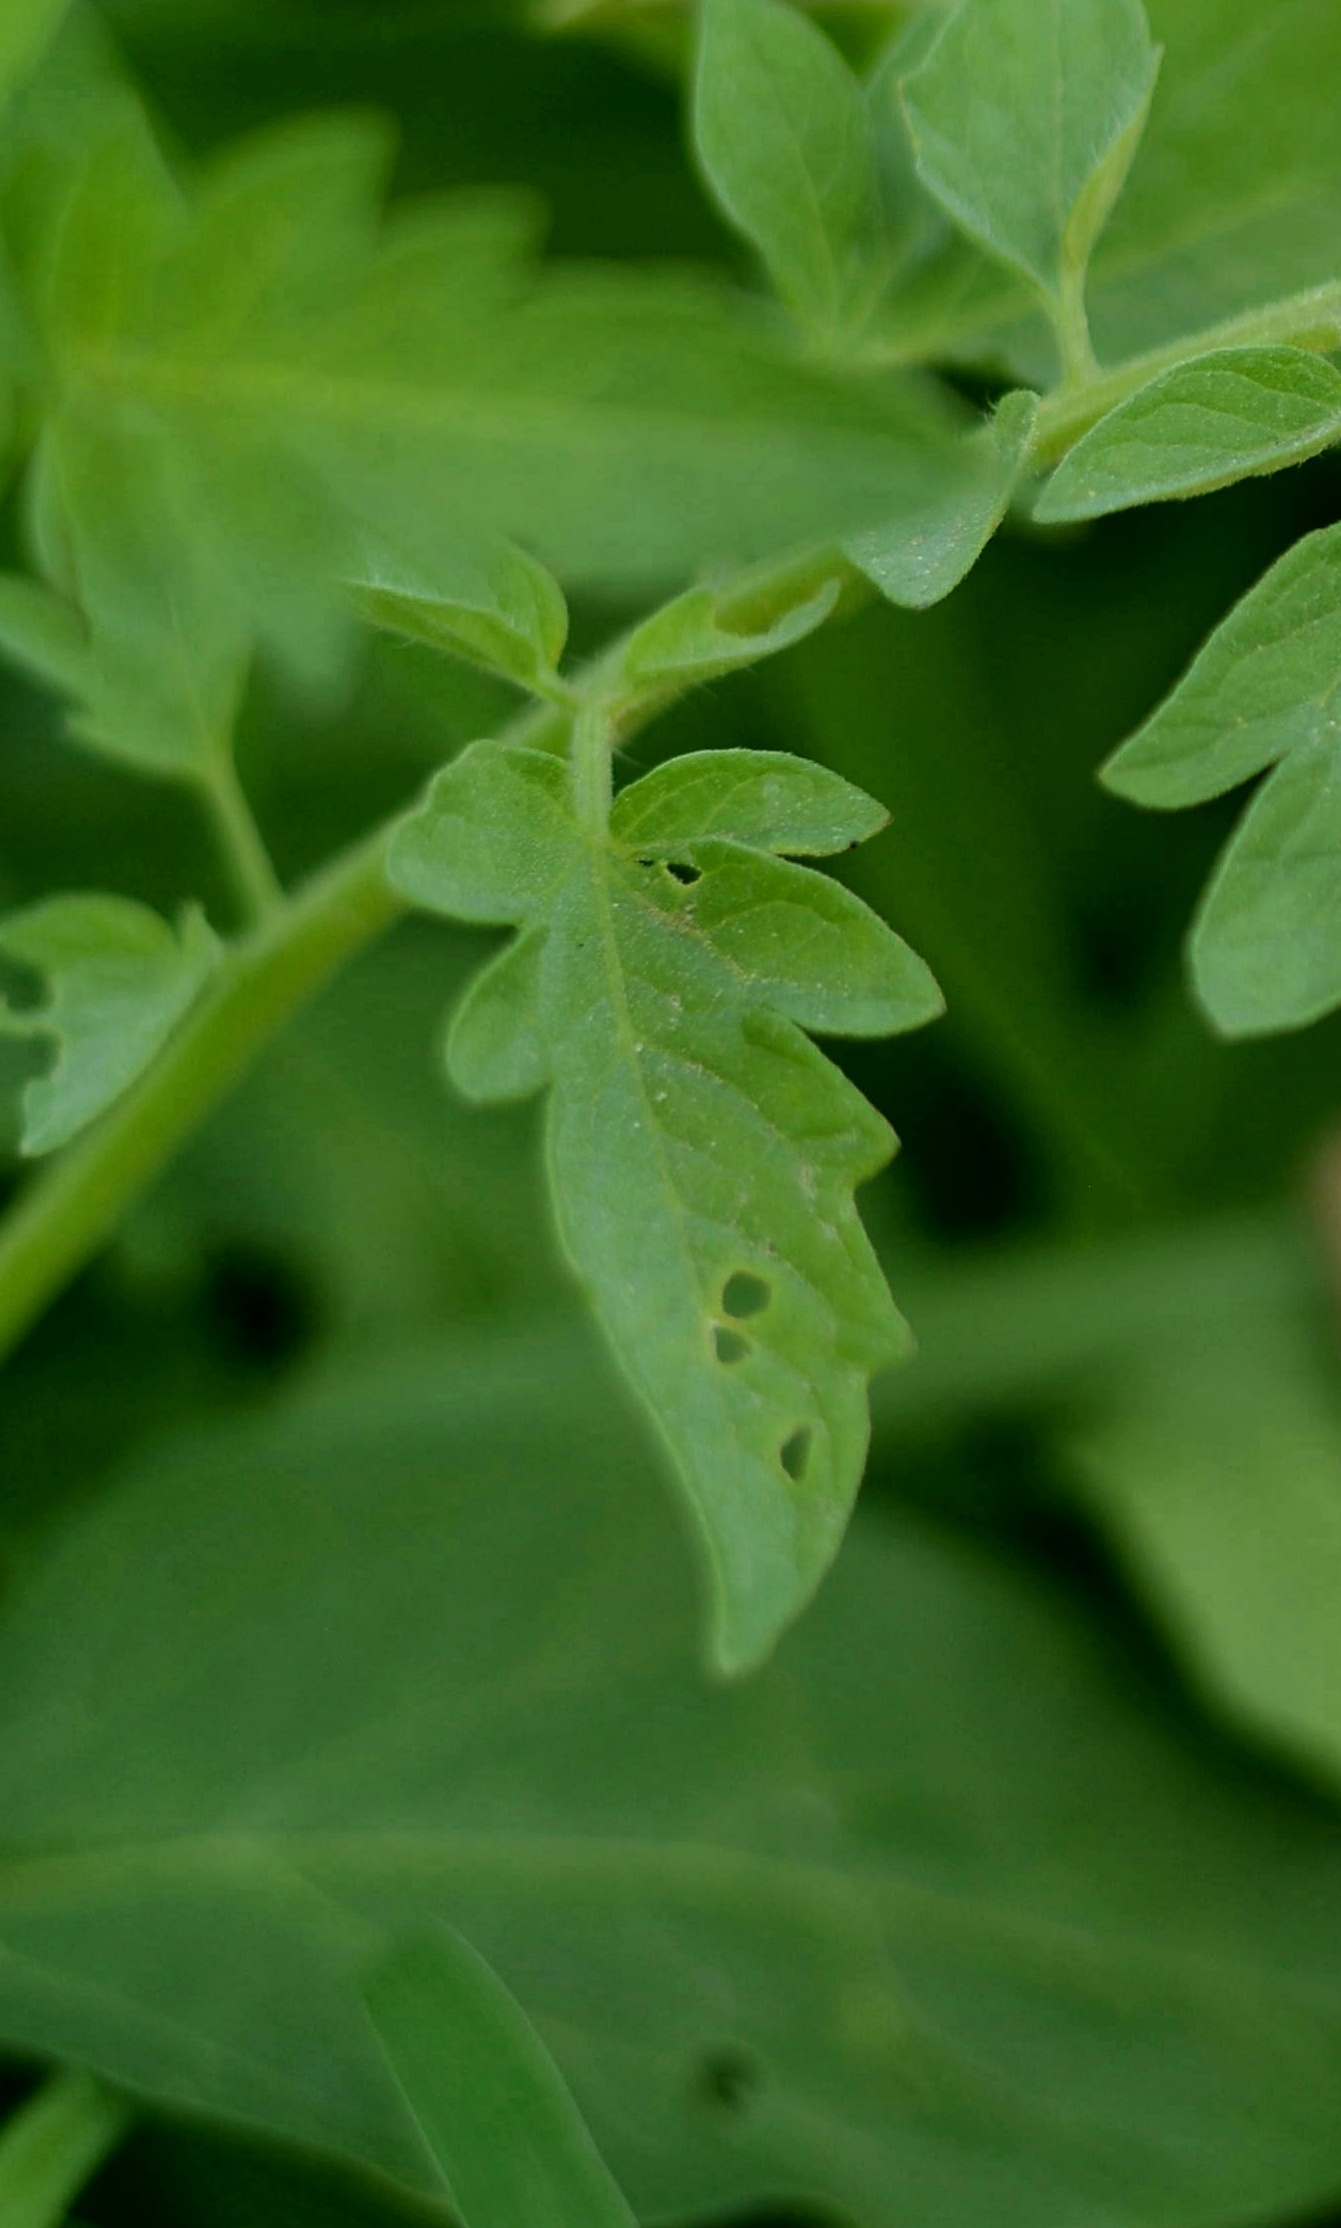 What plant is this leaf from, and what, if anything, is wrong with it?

tomato, infected
